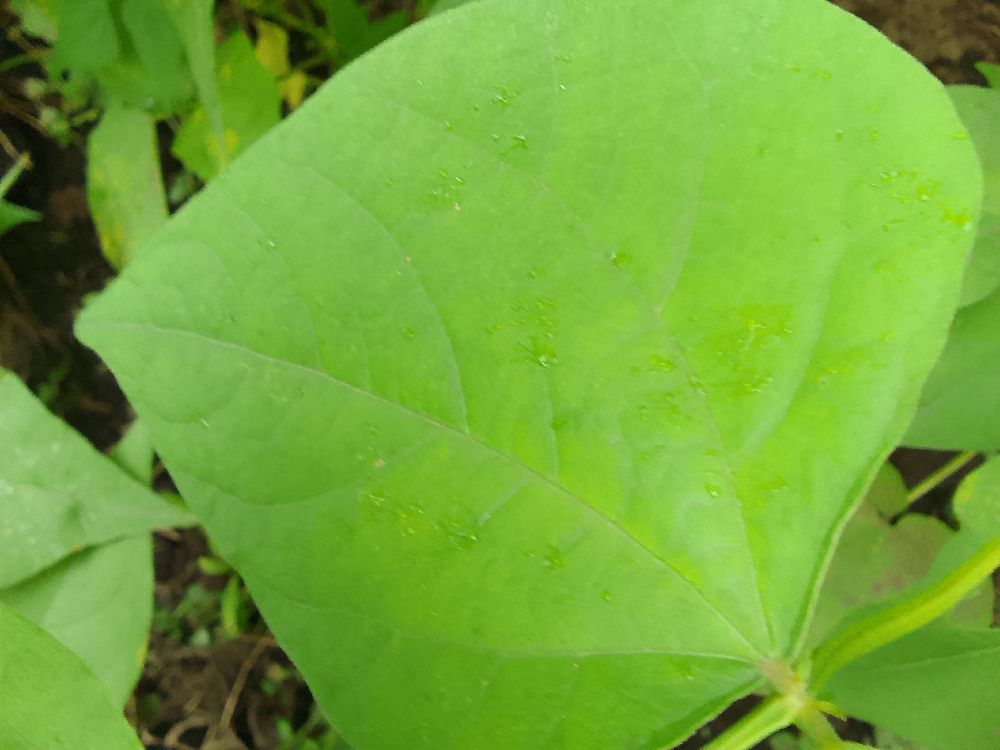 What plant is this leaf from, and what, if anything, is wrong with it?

common bean, healthy
